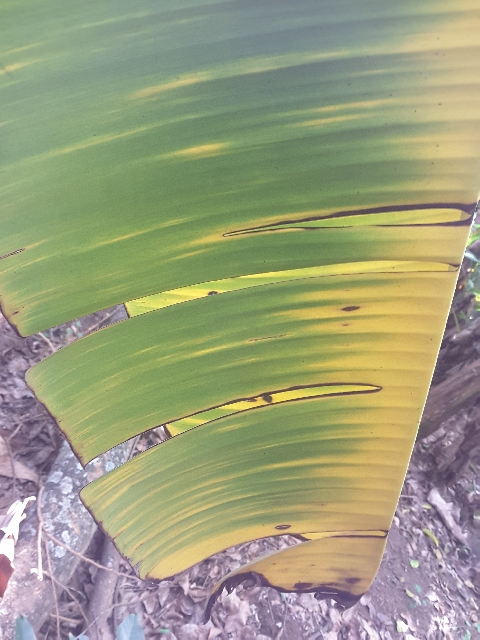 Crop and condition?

banana, fusarium wilt race 1
